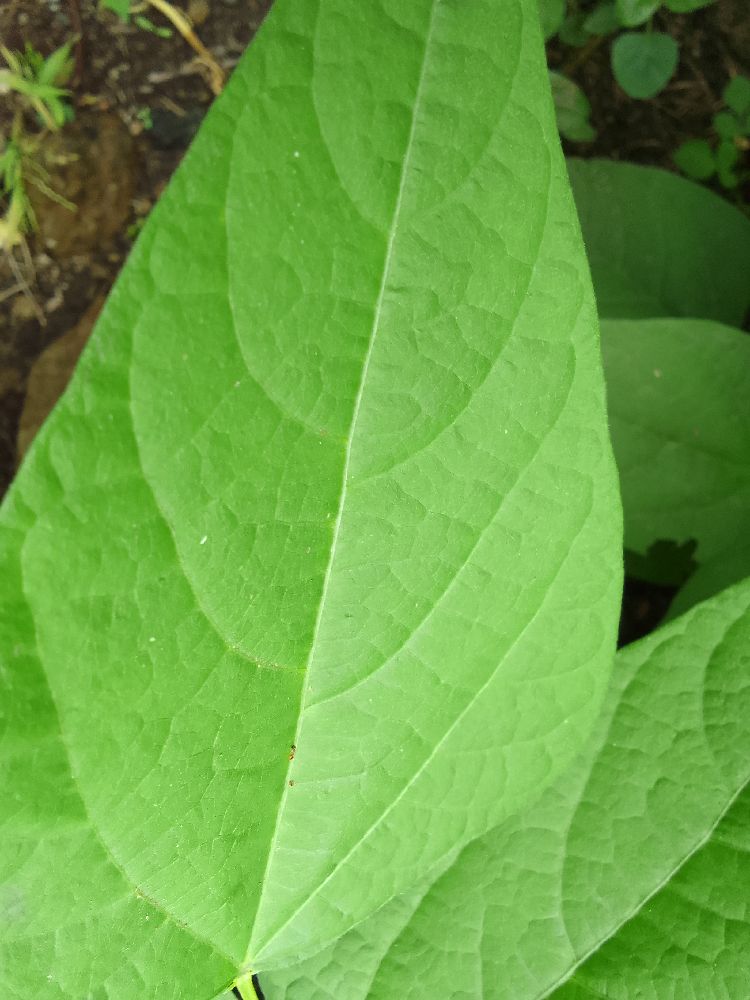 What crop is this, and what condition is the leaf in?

common bean, healthy
